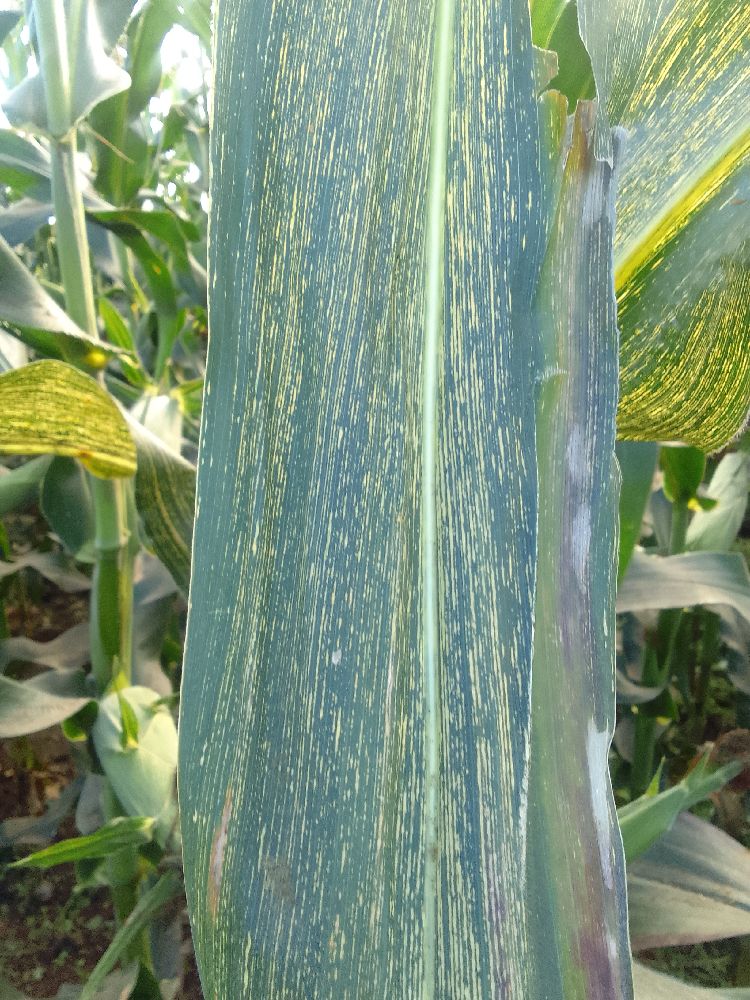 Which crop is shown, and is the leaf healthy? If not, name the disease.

maize, maize streak virus
